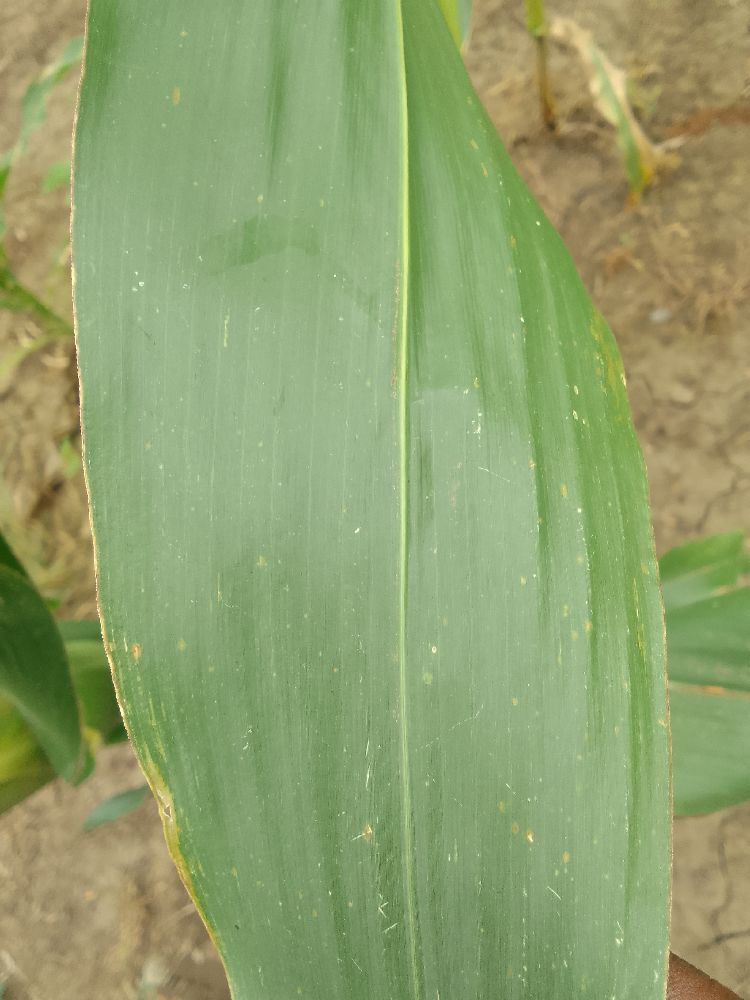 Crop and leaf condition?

maize, healthy
